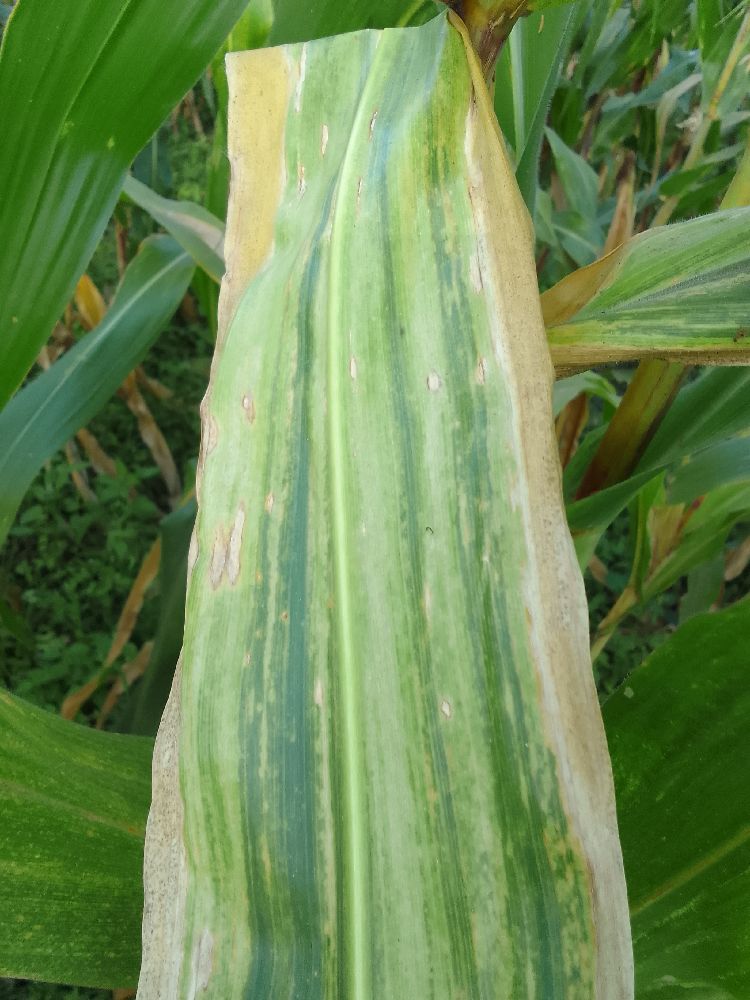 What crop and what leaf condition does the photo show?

maize, maize lethal necrosis
